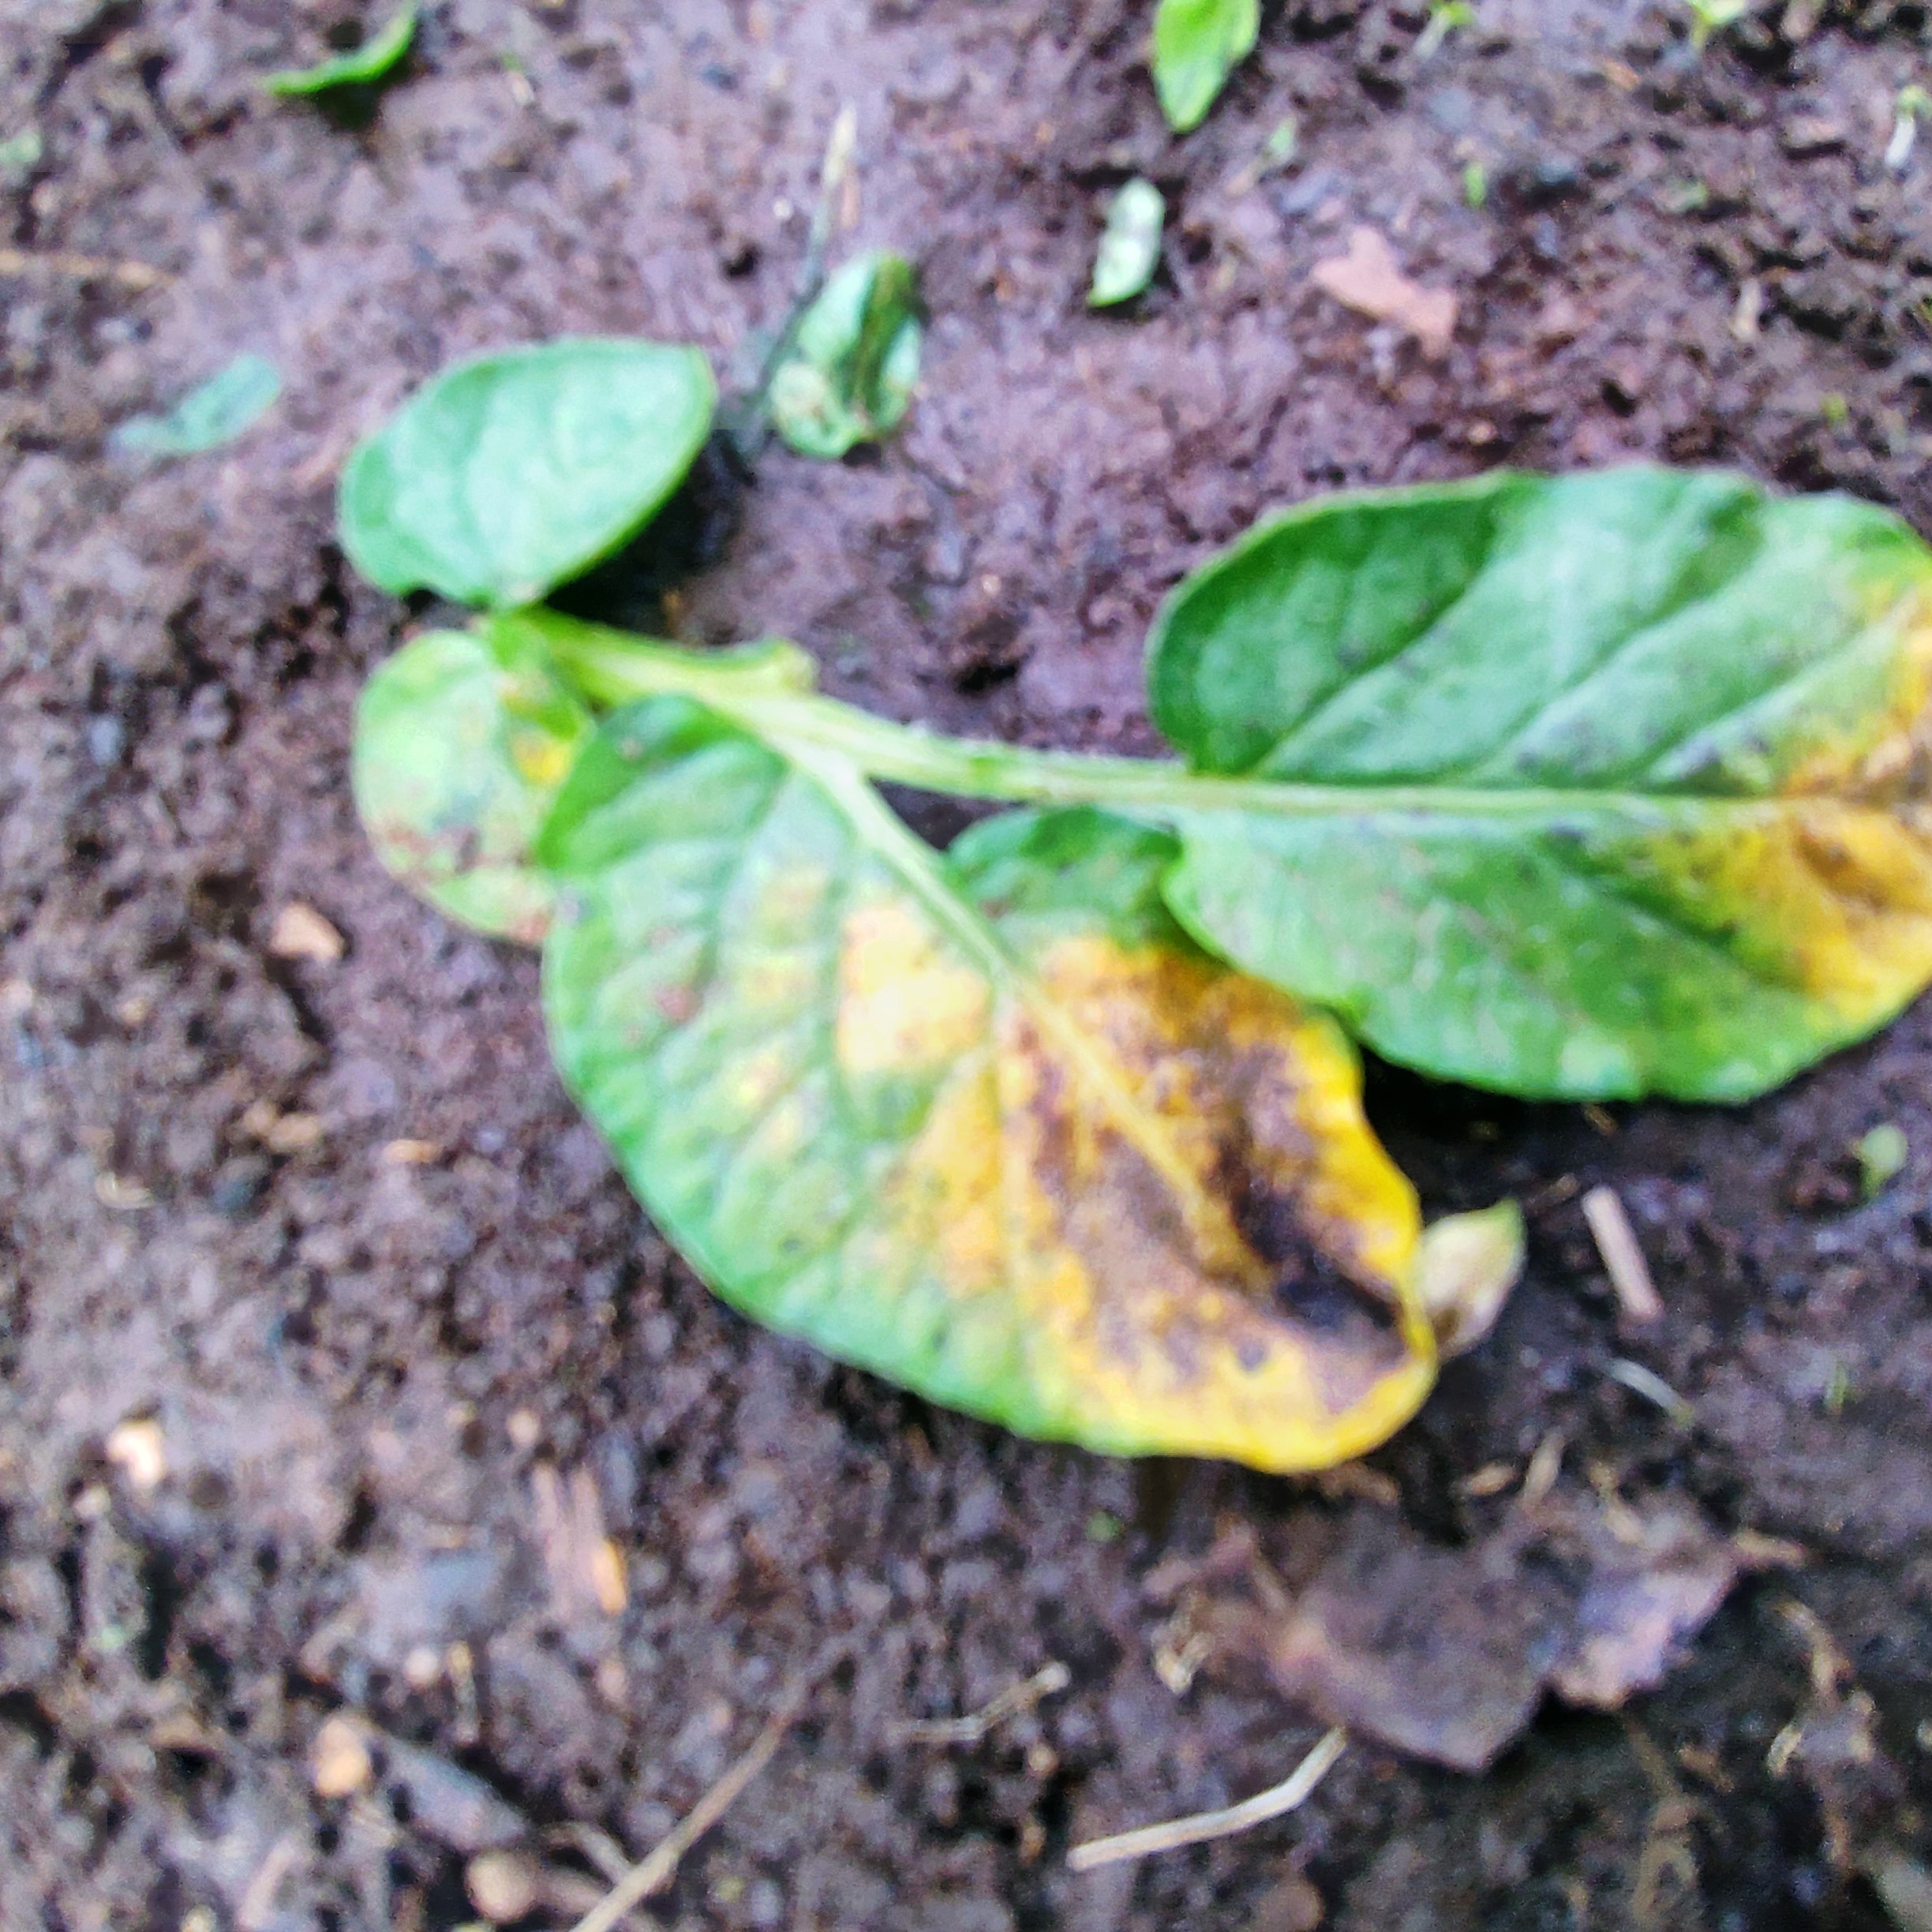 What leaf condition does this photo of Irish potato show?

late blight
